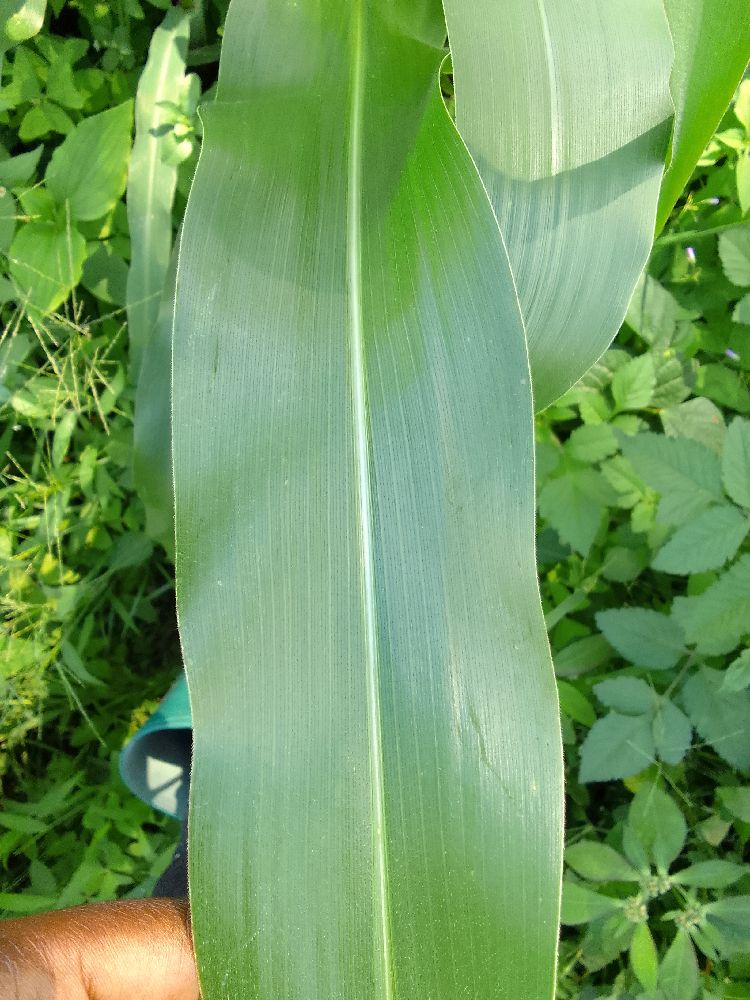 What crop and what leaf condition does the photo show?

maize, healthy
